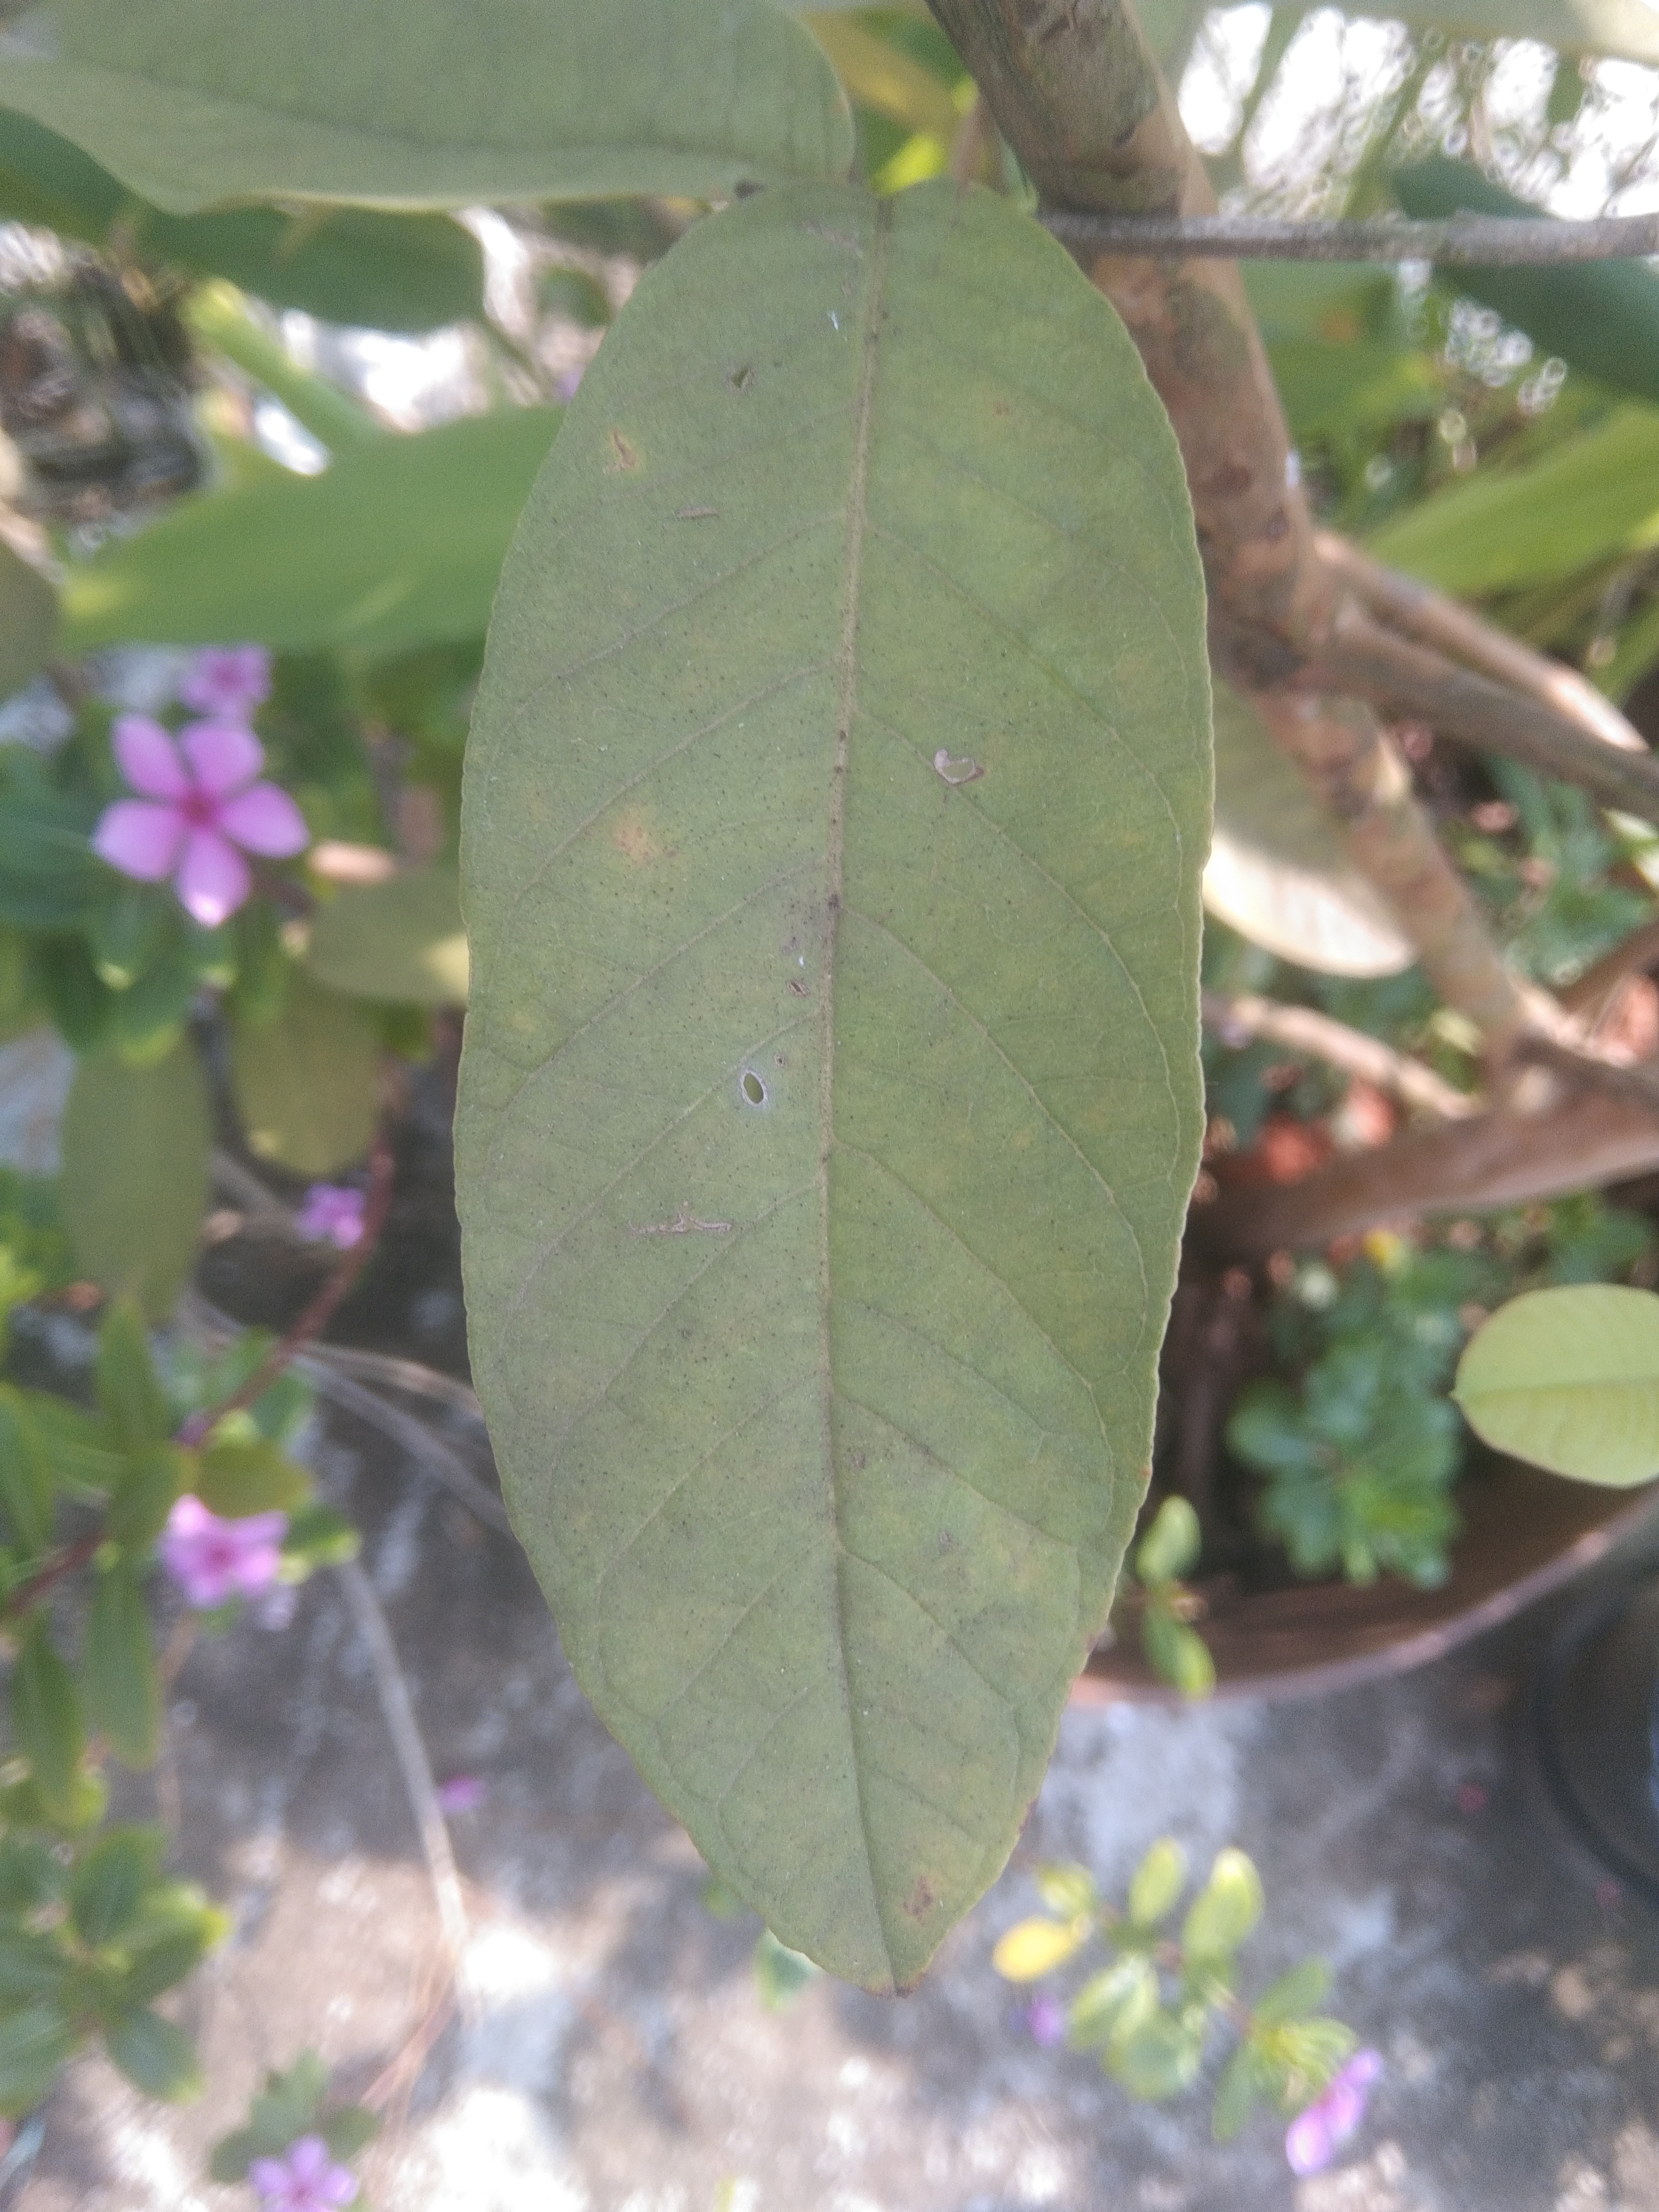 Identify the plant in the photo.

guava
